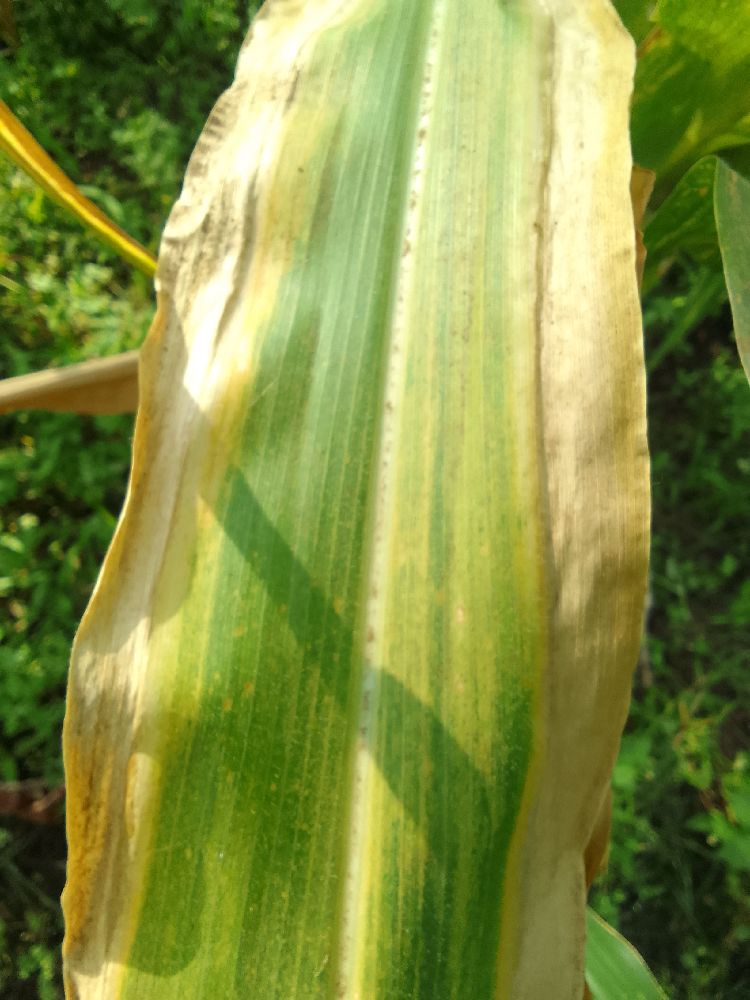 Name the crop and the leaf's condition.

maize, maize lethal necrosis
